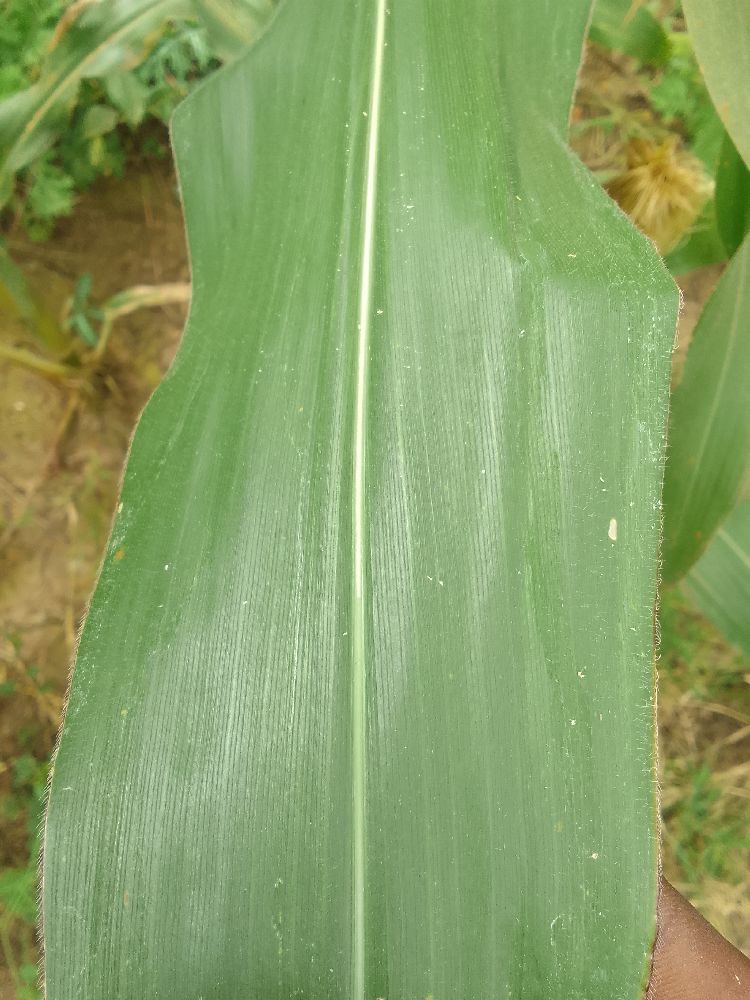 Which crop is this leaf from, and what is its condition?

maize, healthy
